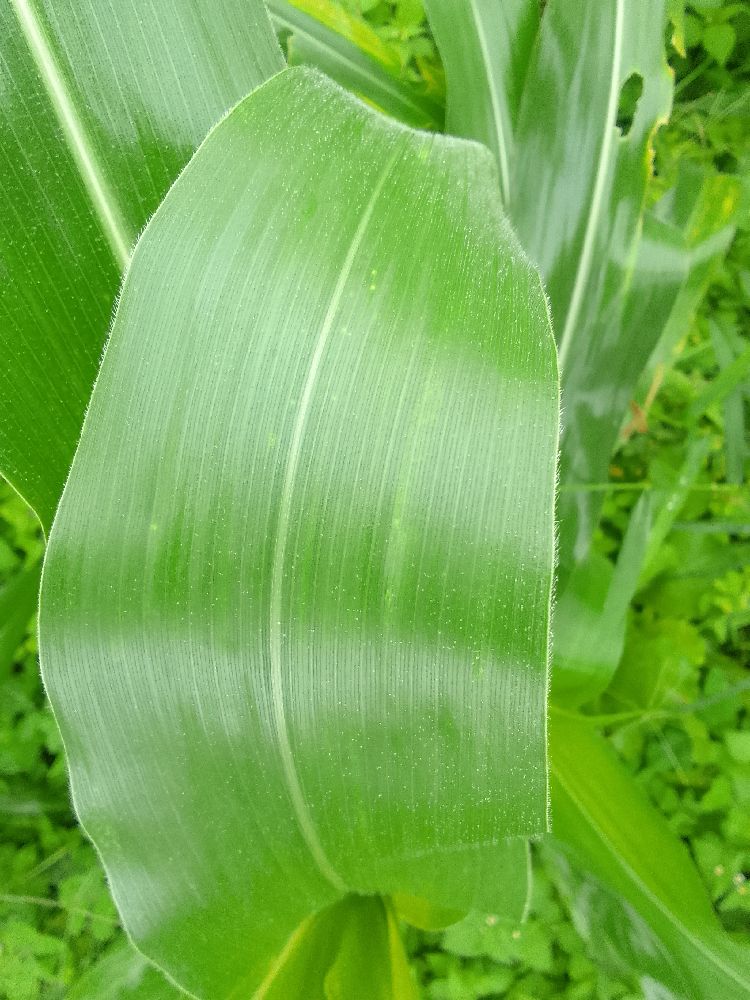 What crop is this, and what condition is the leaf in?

maize, healthy
